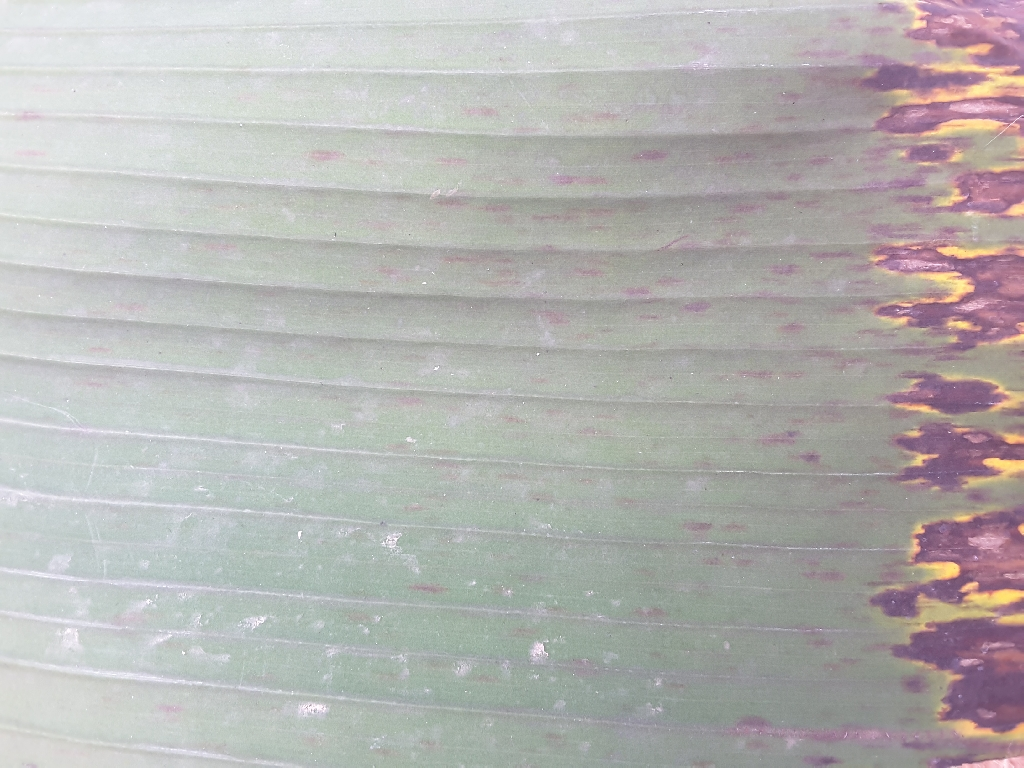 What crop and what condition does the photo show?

banana, black sigatoka
